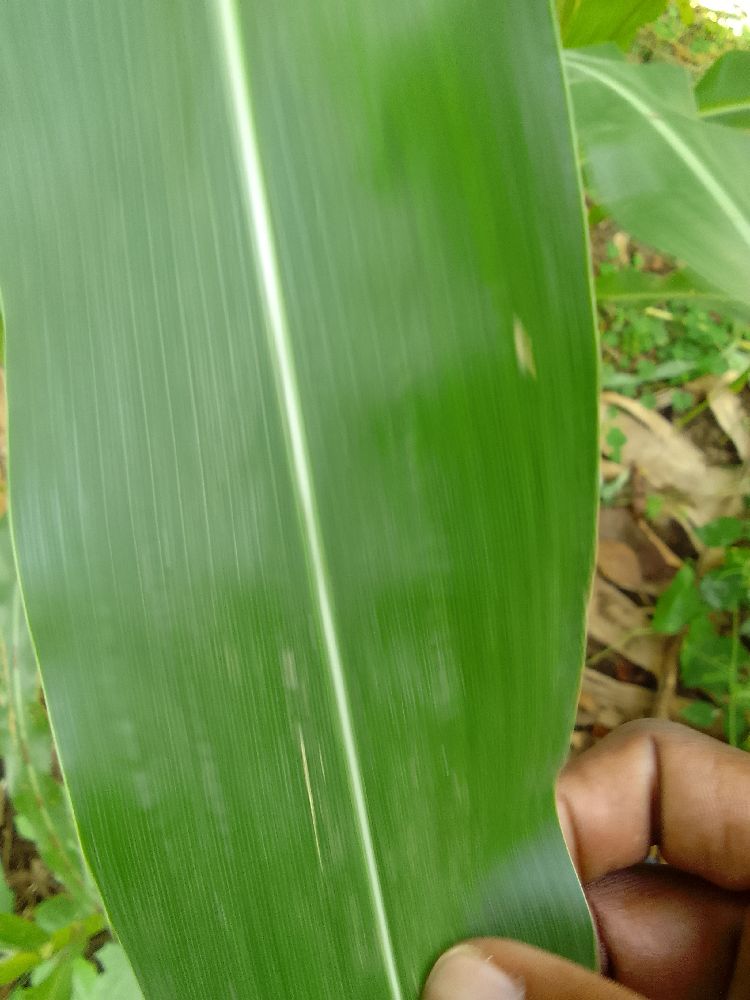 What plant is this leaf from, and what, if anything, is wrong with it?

maize, healthy
